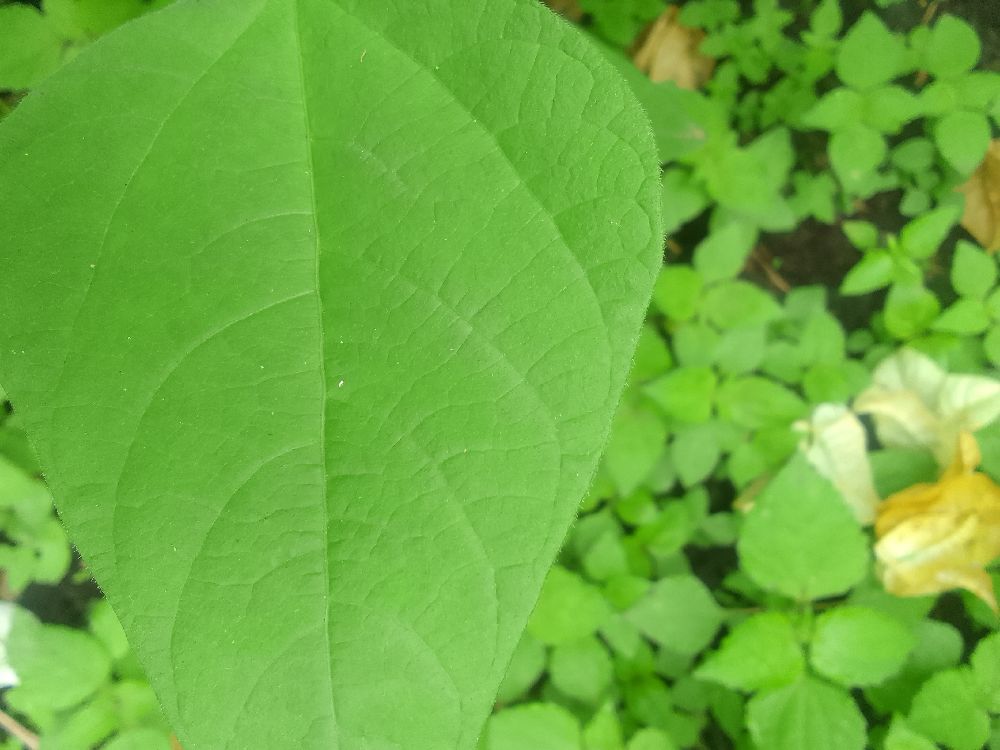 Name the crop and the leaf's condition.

common bean, healthy
